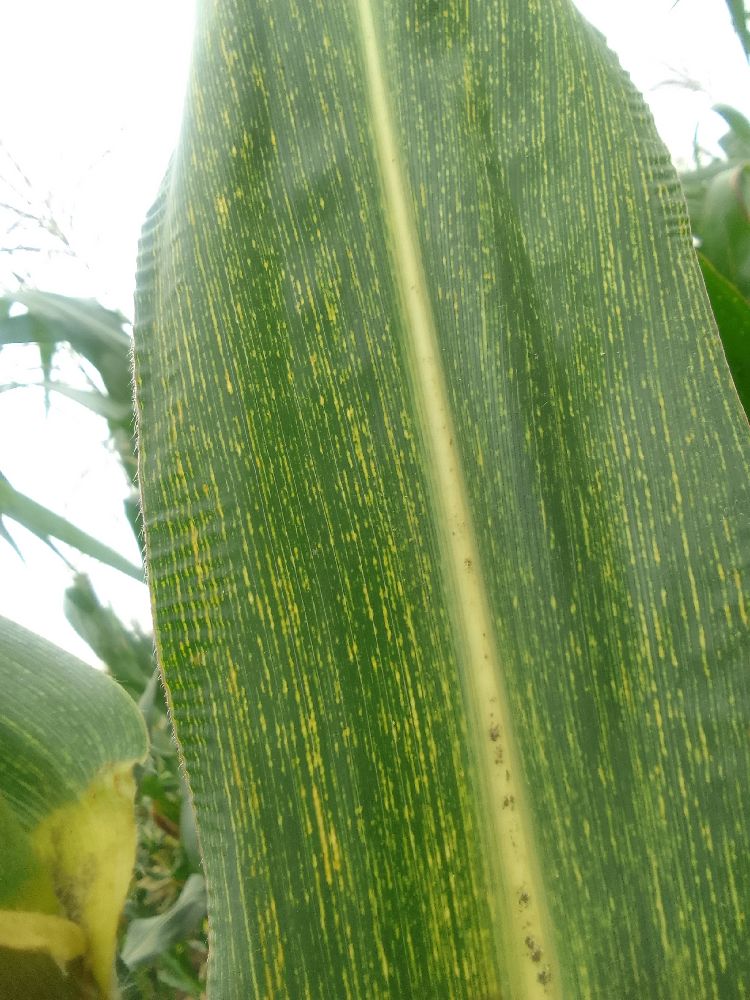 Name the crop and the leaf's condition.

maize, maize streak virus
